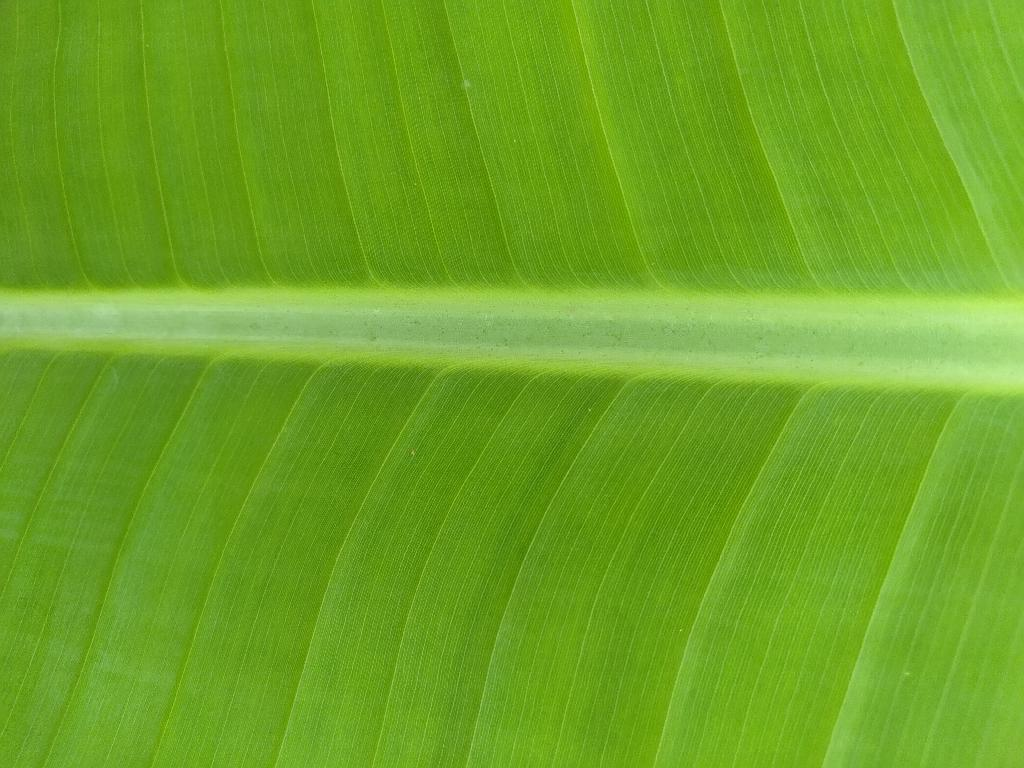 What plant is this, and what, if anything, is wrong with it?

banana, healthy
